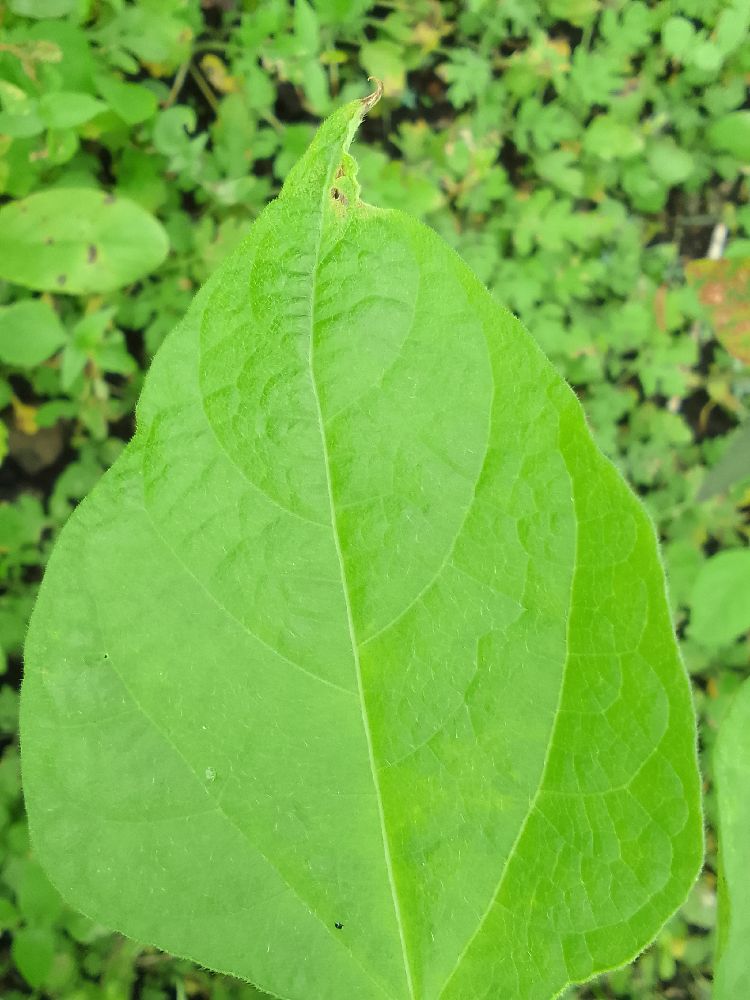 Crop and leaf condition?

common bean, healthy
